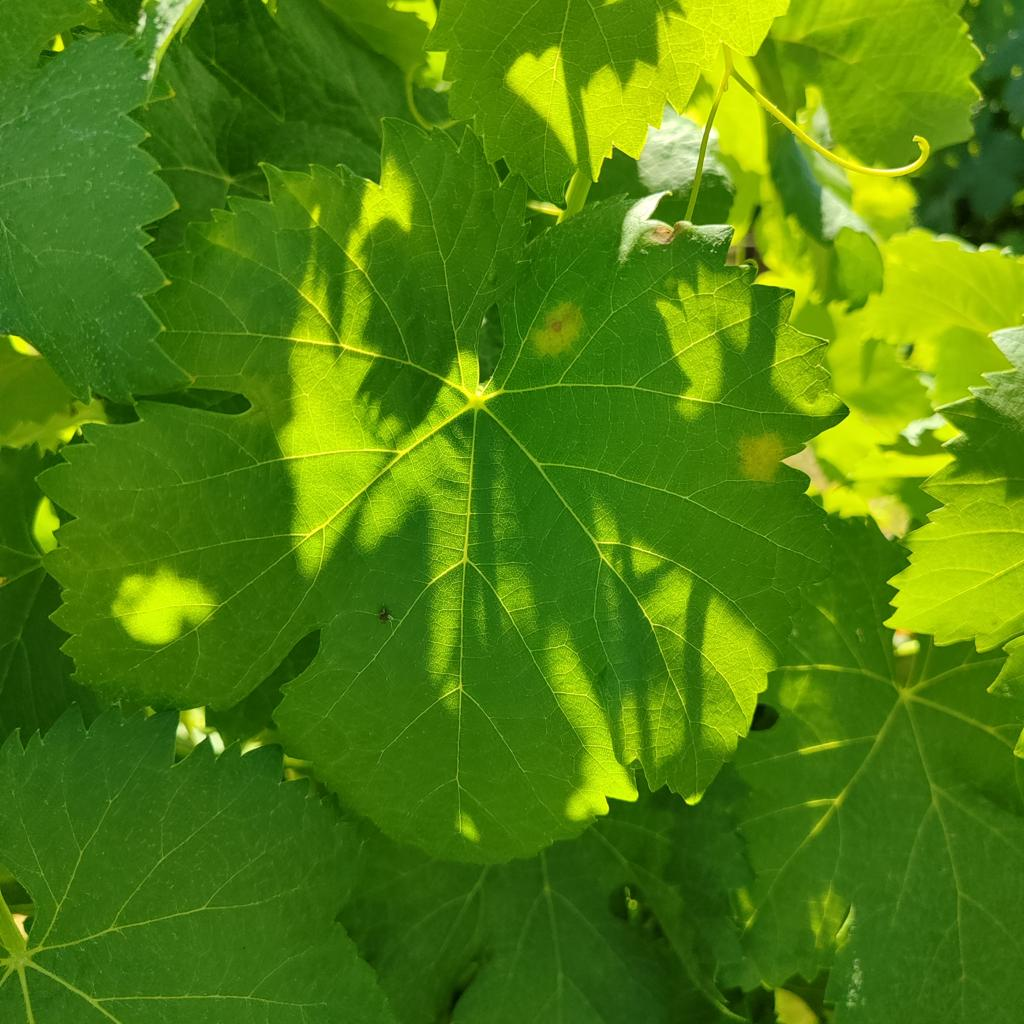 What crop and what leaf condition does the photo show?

grapevine, downy mildew
